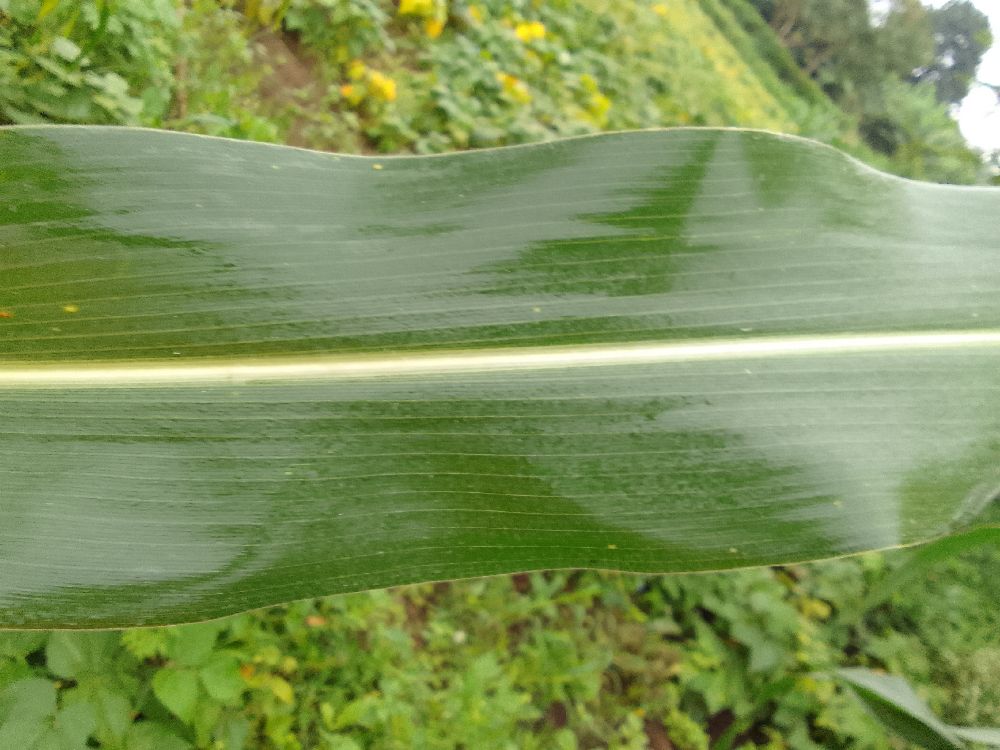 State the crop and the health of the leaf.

maize, healthy
